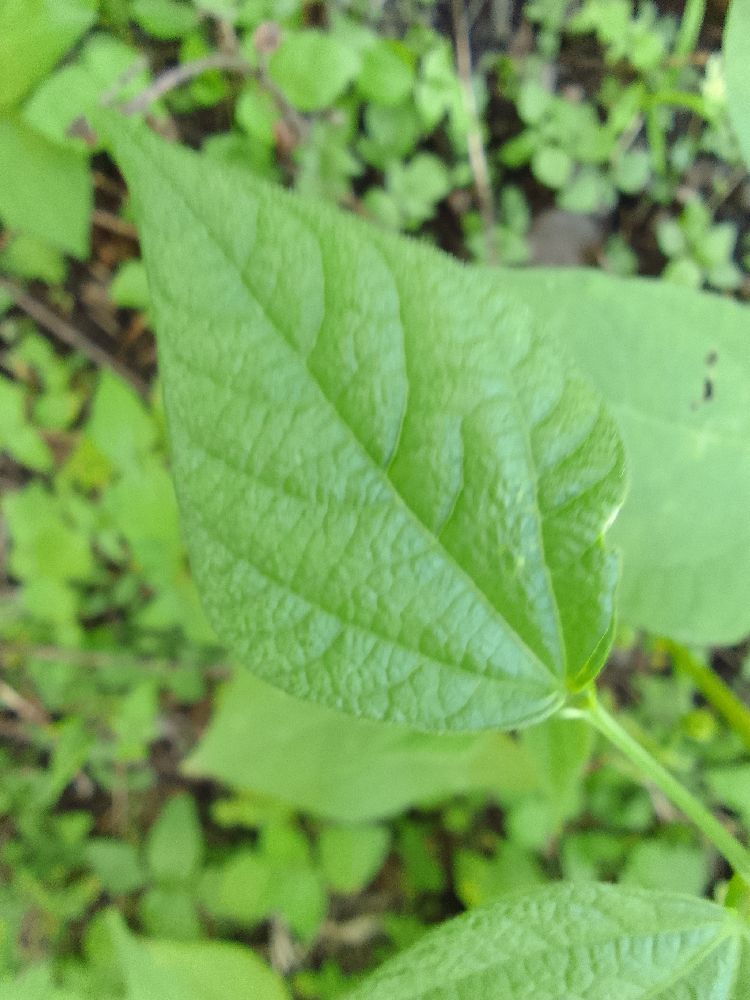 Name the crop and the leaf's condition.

common bean, healthy
